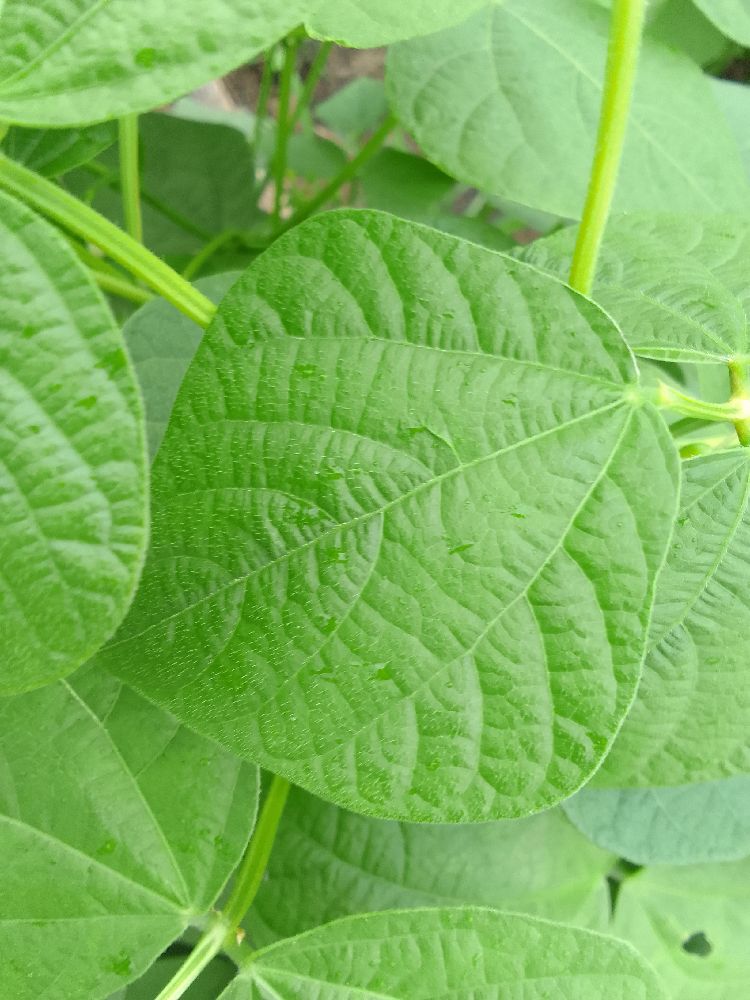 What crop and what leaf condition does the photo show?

common bean, healthy
